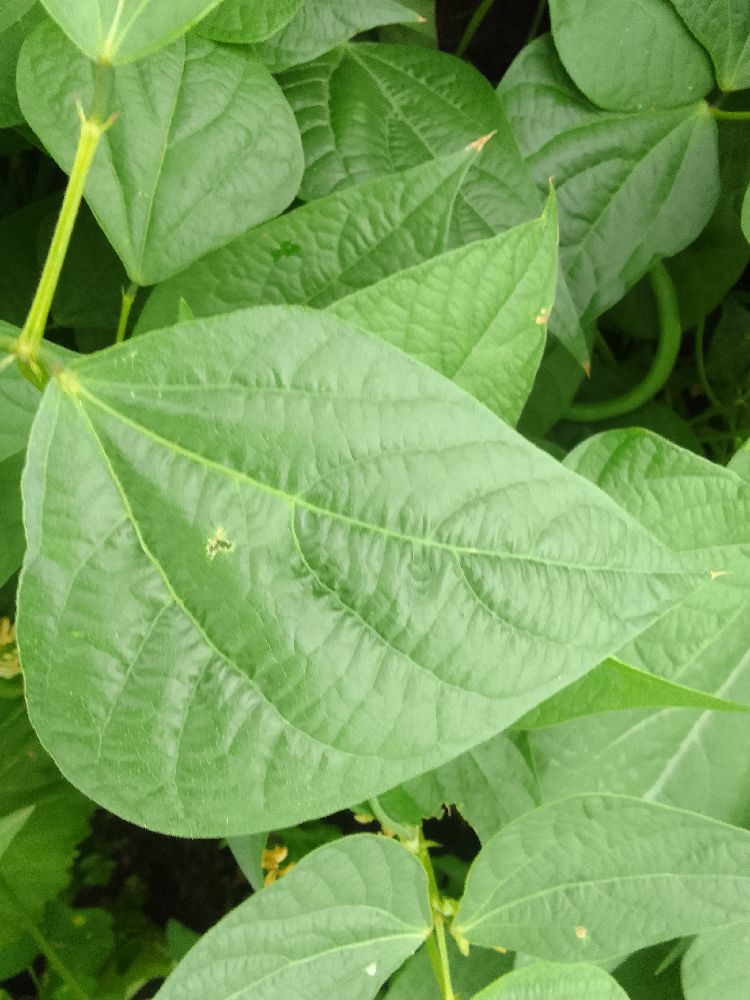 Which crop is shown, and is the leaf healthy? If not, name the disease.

common bean, healthy
